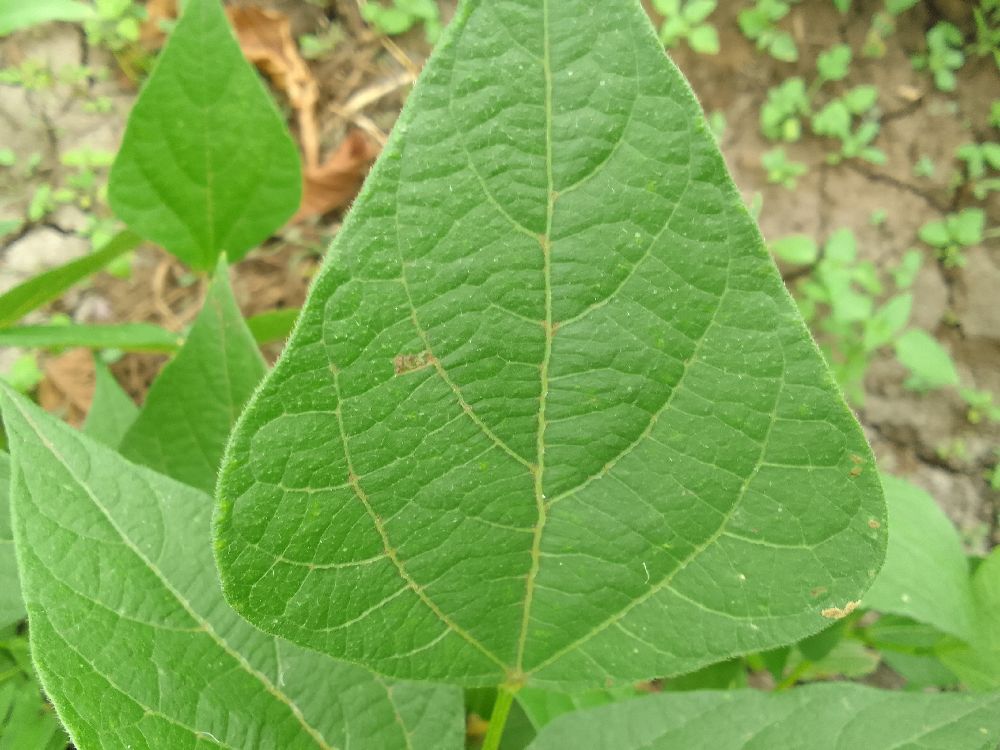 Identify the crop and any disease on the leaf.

common bean, healthy
